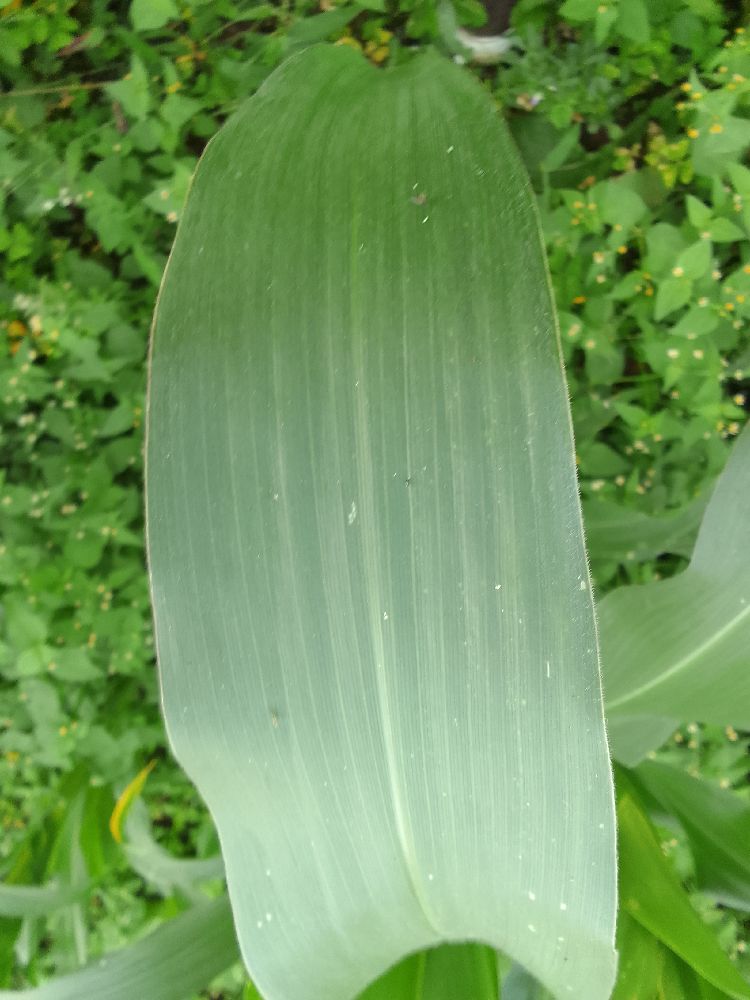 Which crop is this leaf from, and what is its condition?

maize, healthy
